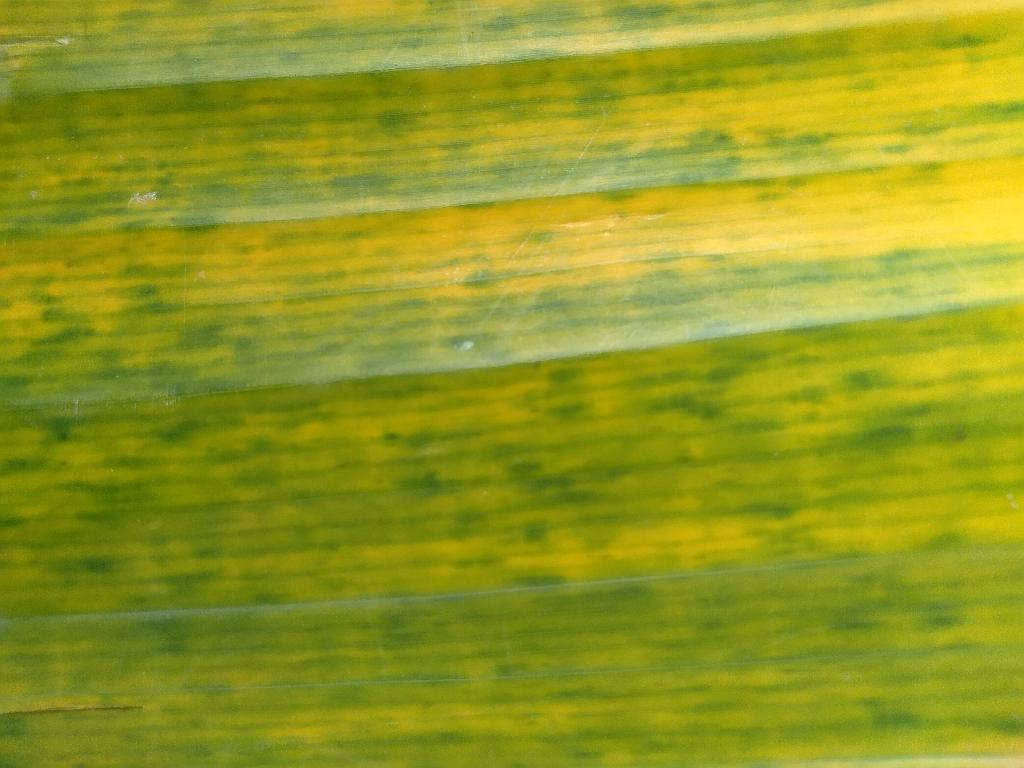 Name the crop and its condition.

banana, fusarium wilt race 1
